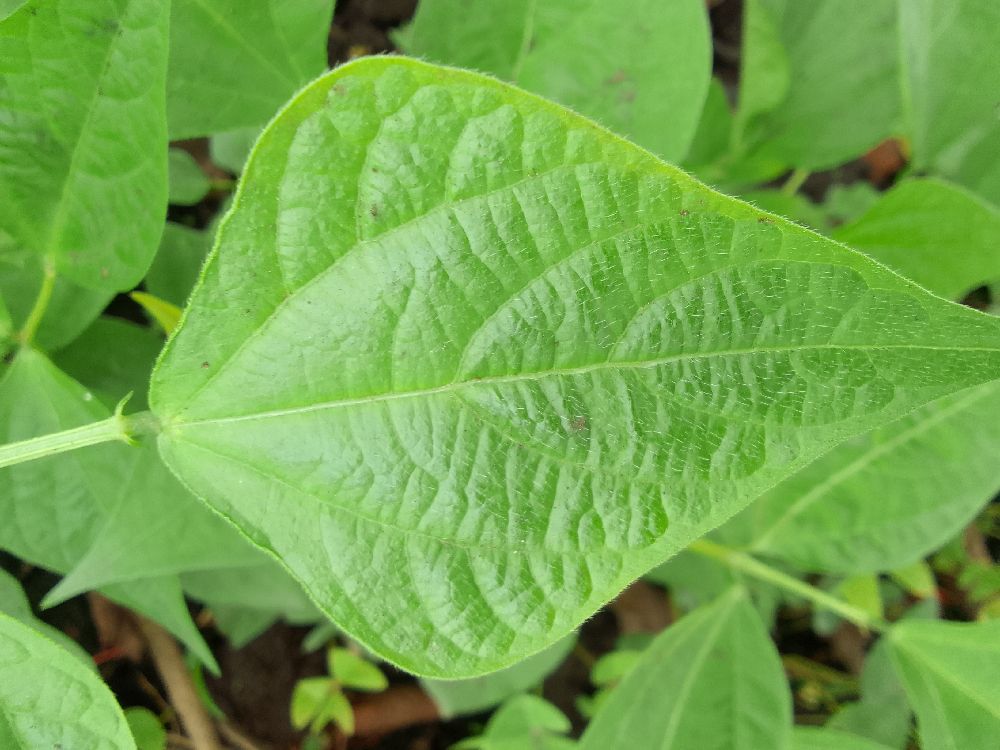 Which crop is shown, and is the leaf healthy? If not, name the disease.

common bean, healthy
